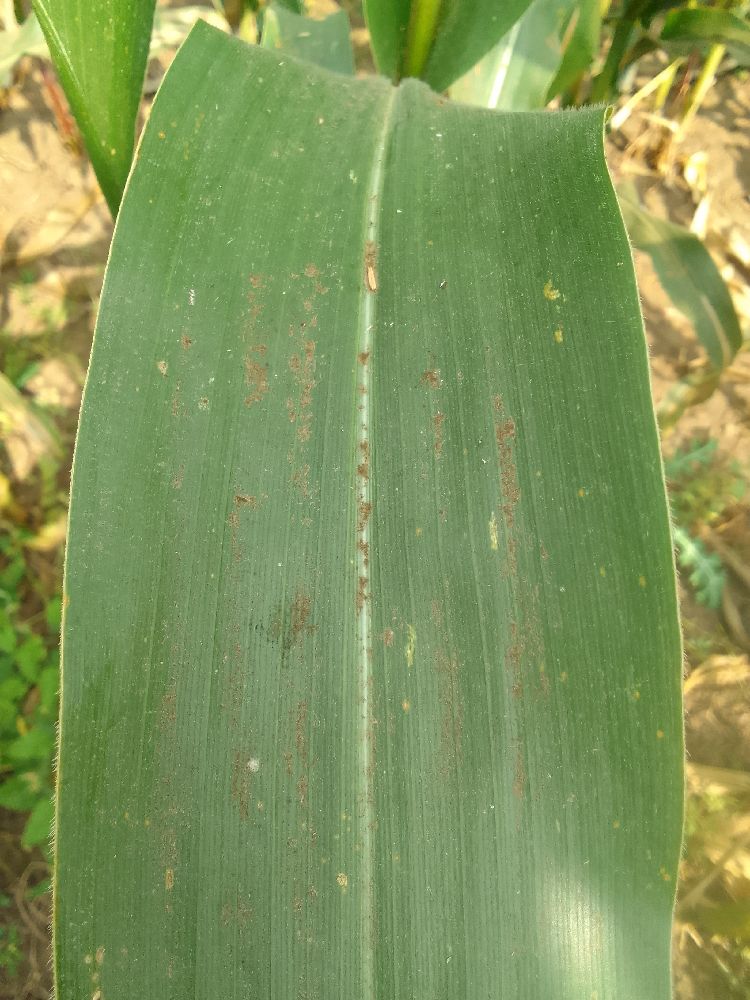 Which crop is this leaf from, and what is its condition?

maize, healthy
